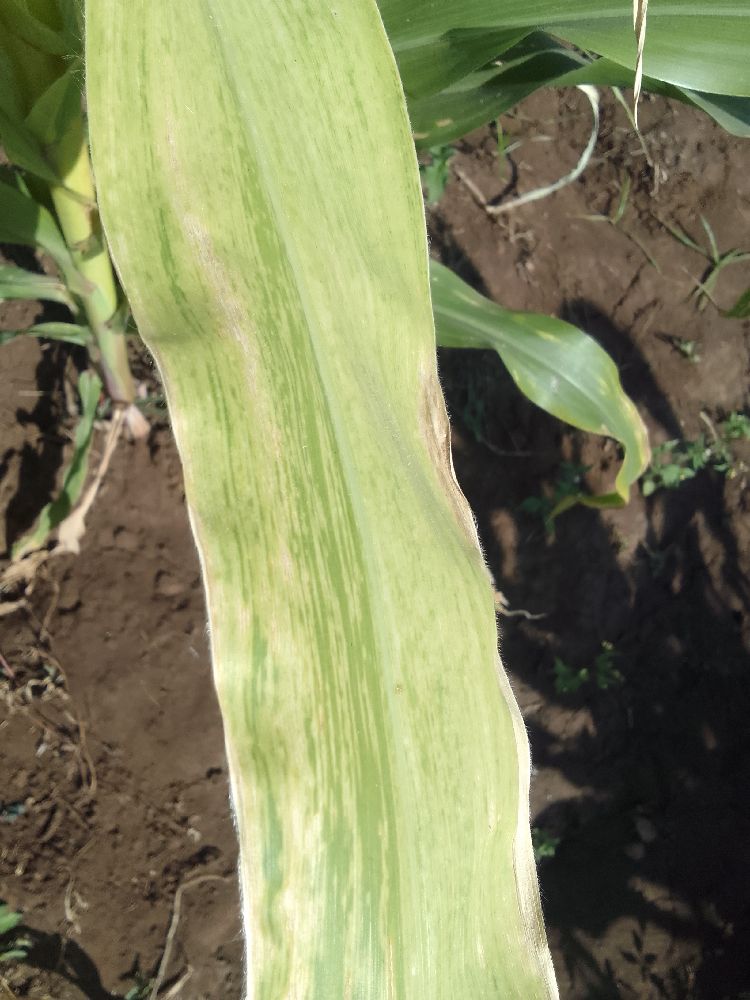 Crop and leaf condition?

maize, maize lethal necrosis
